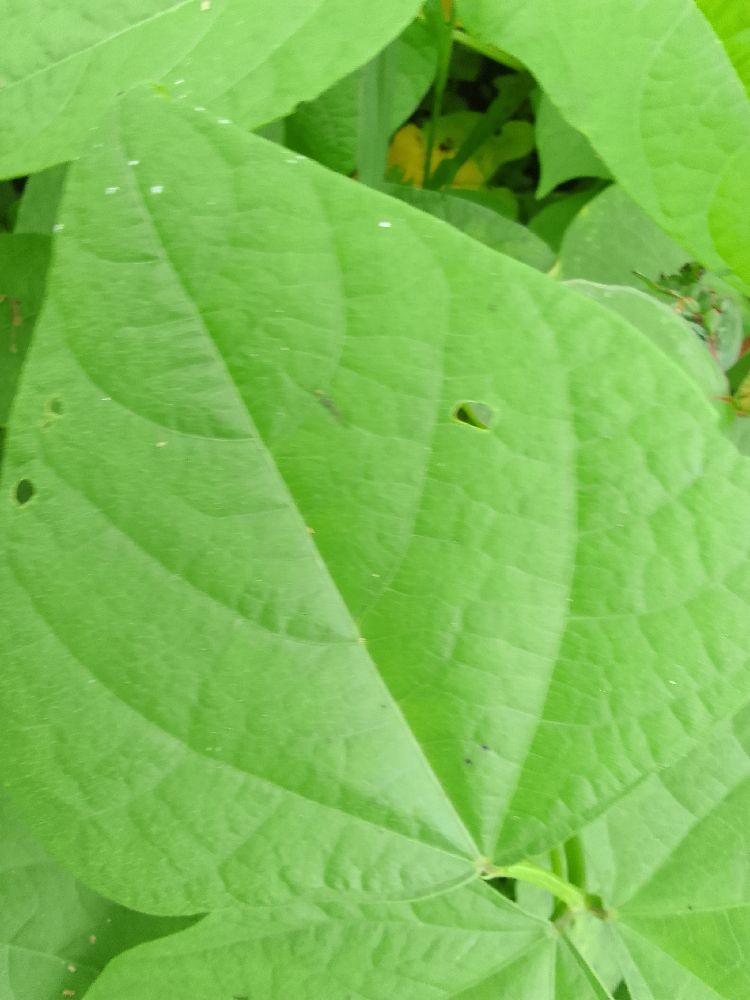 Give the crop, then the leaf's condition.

common bean, healthy
